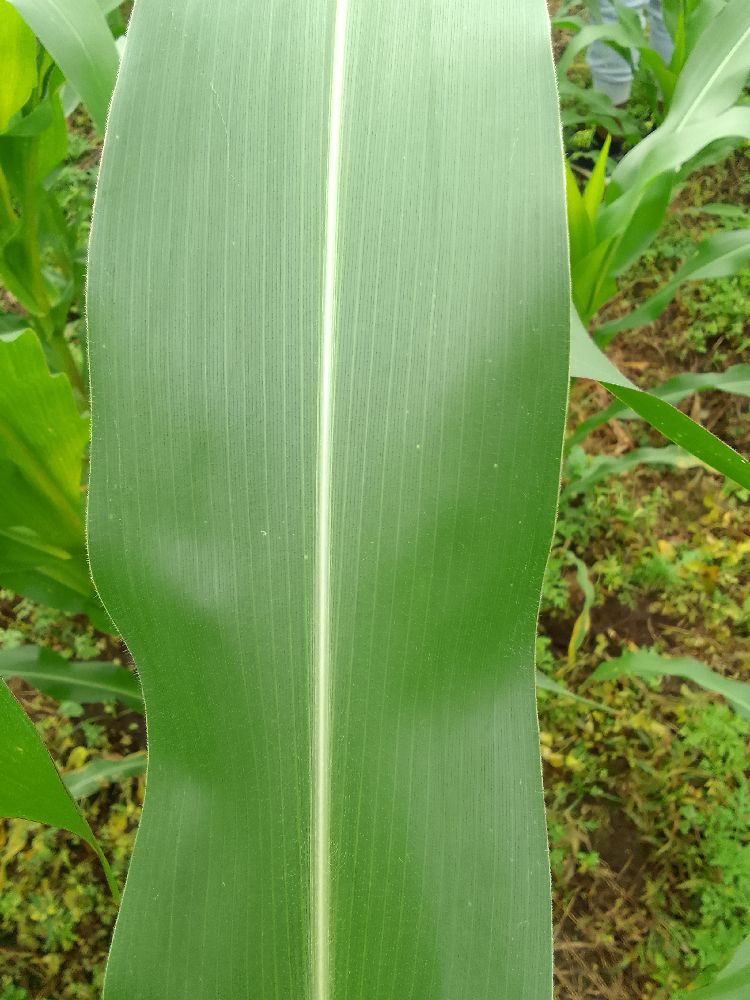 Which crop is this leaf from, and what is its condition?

maize, healthy
